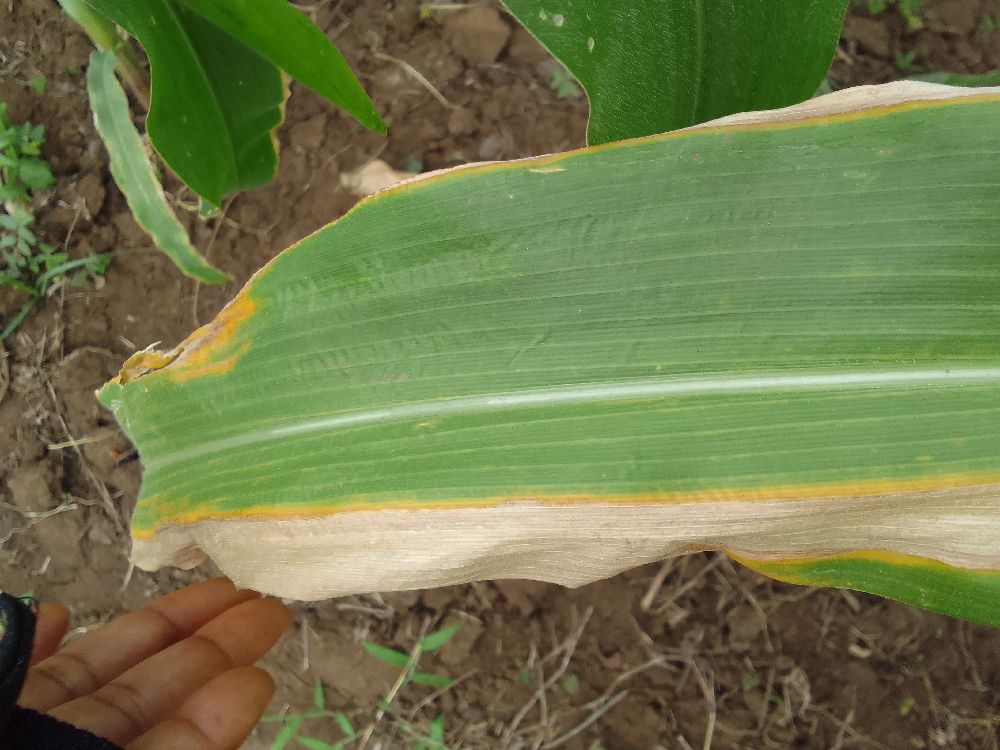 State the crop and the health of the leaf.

maize, maize lethal necrosis
